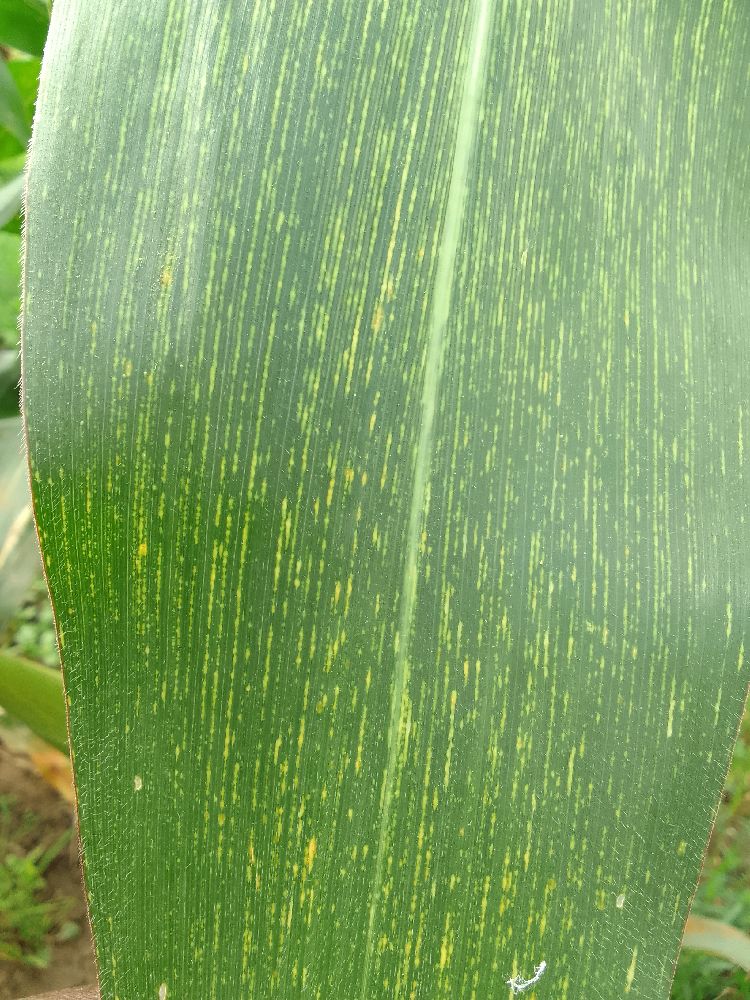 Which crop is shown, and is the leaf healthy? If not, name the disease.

maize, maize streak virus
